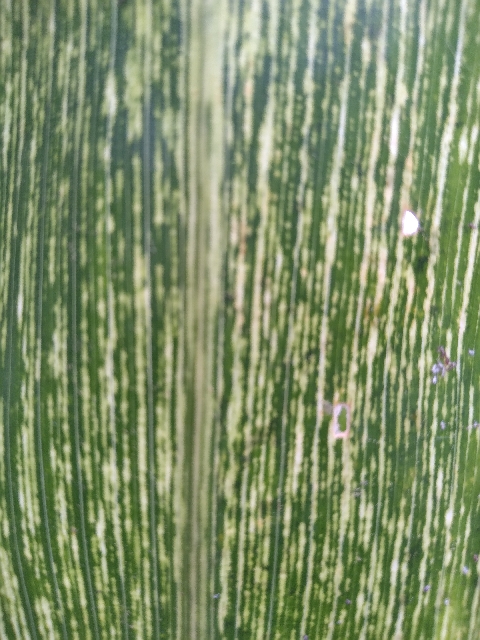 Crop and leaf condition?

maize, maize streak virus
